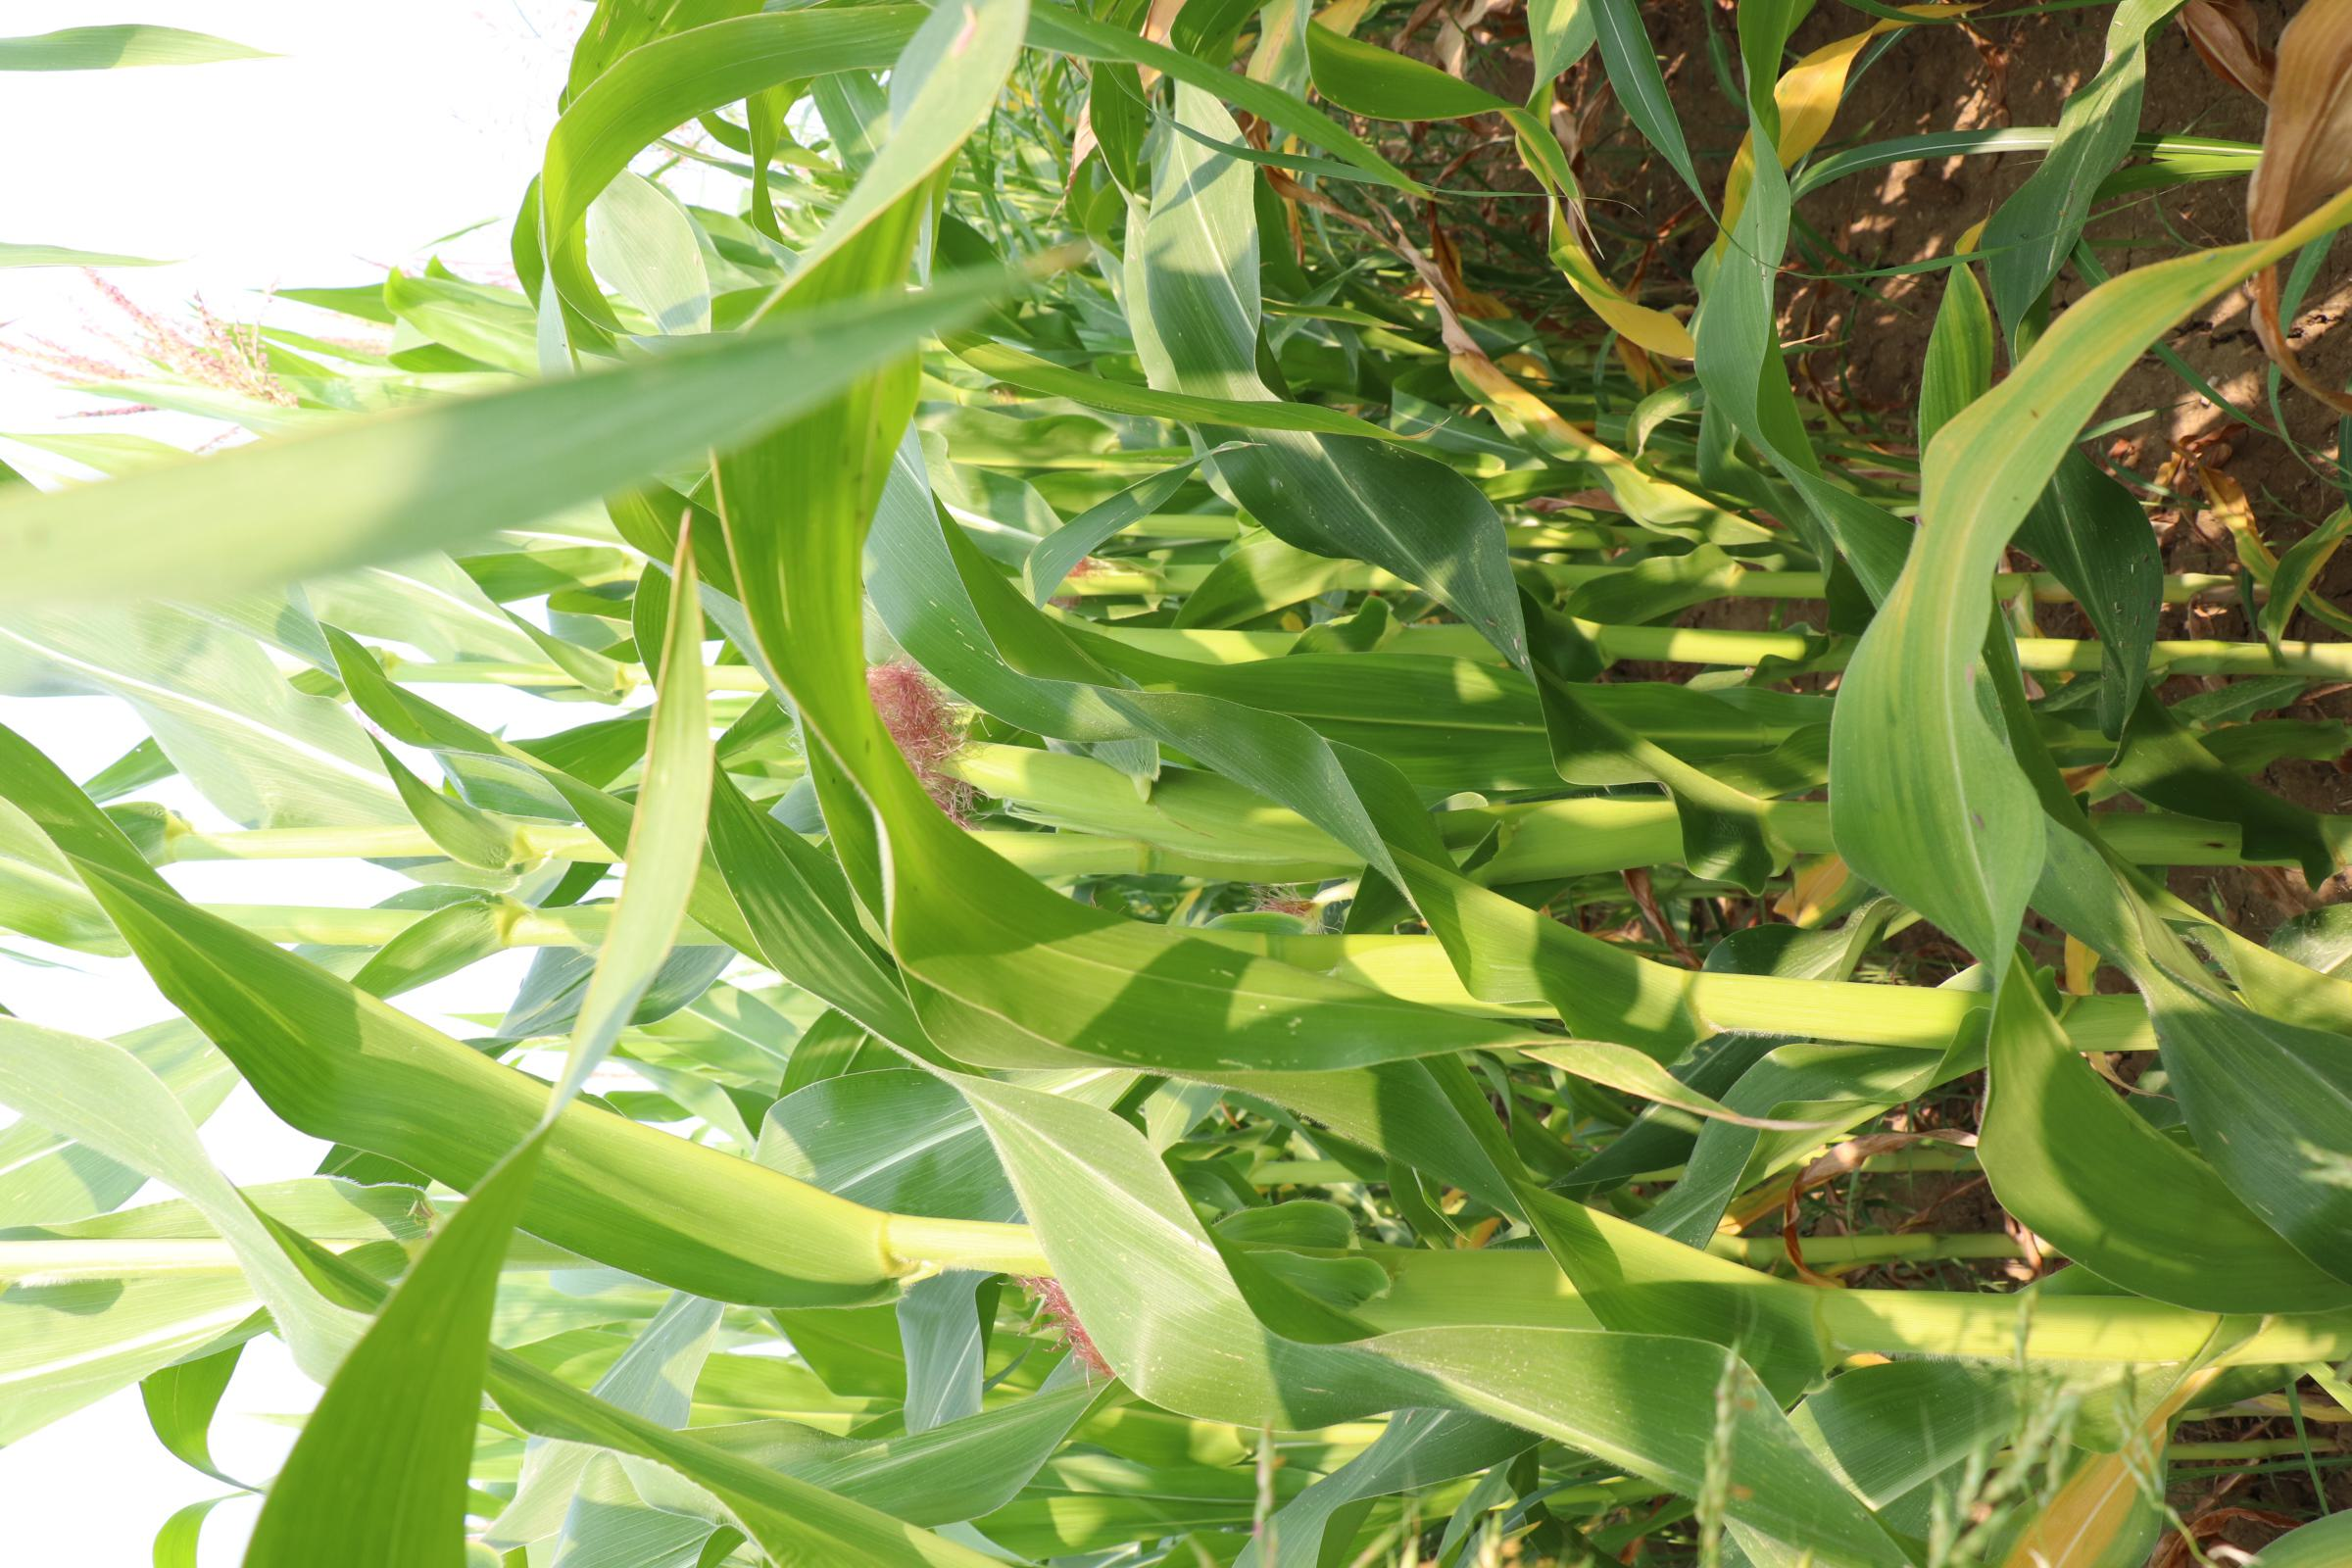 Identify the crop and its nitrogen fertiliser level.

maize, no added nitrogen
